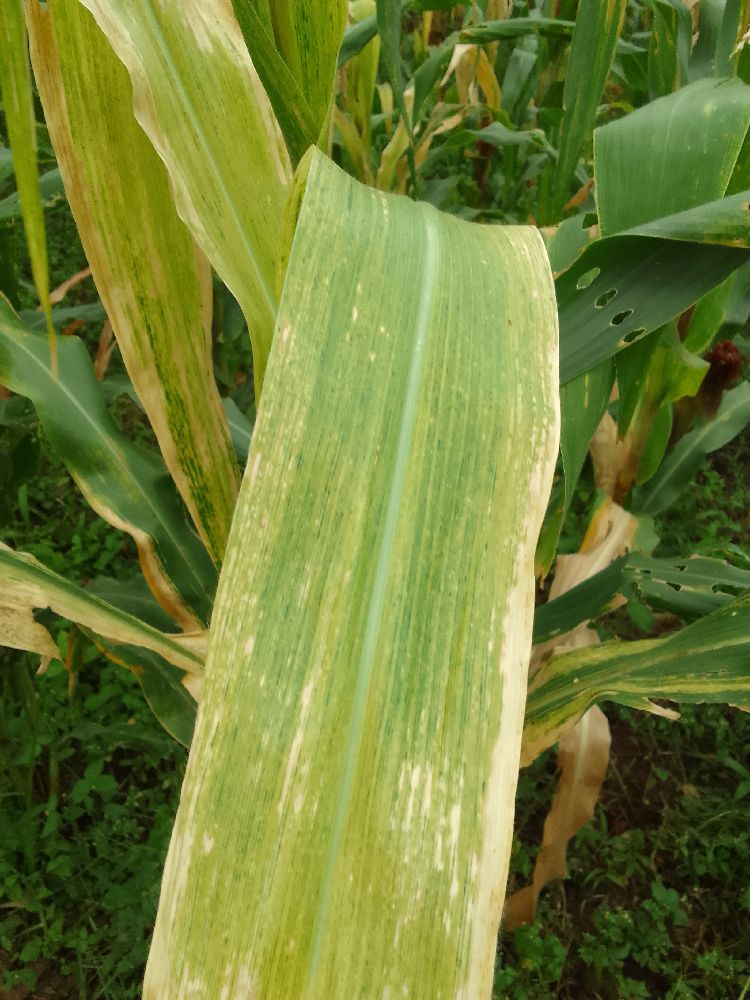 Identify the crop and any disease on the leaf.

maize, maize lethal necrosis
